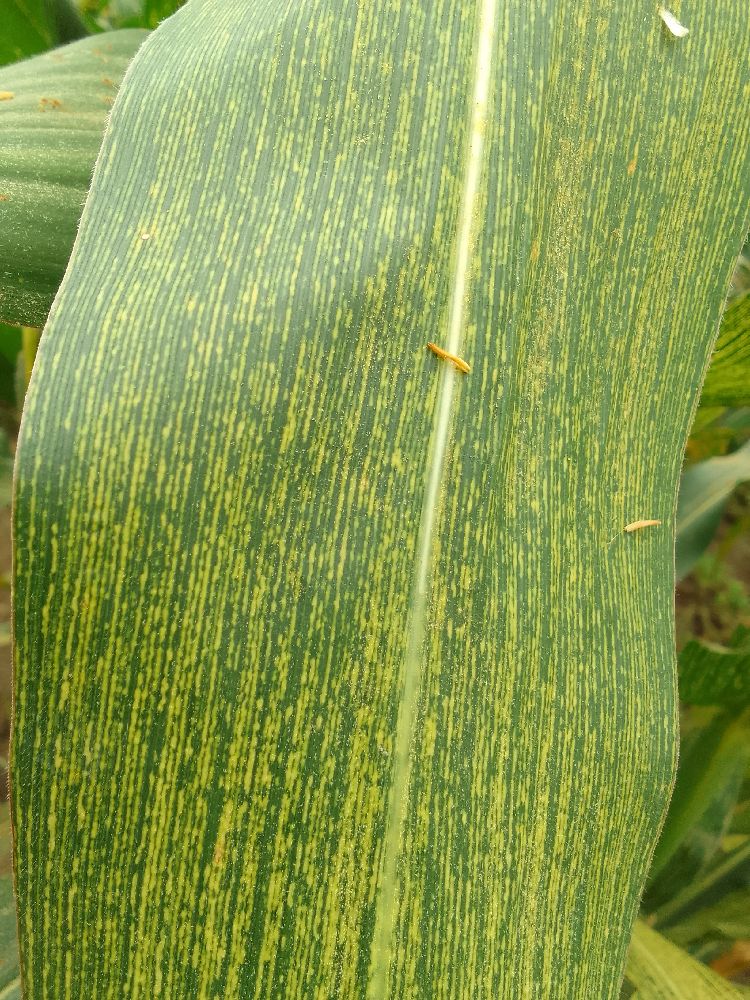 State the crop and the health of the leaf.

maize, maize streak virus
